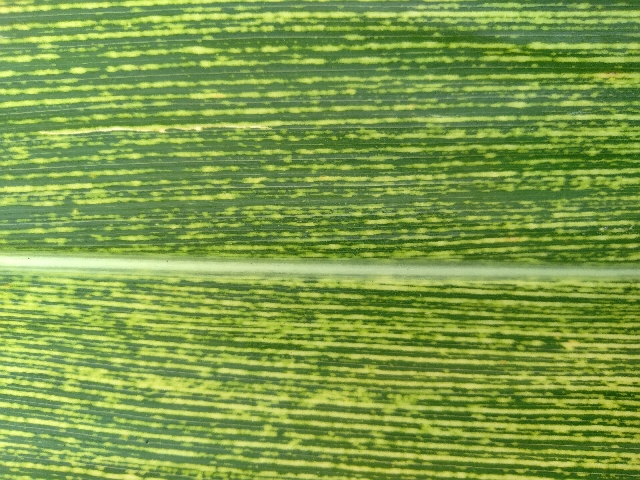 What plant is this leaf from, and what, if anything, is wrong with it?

maize, maize streak virus
